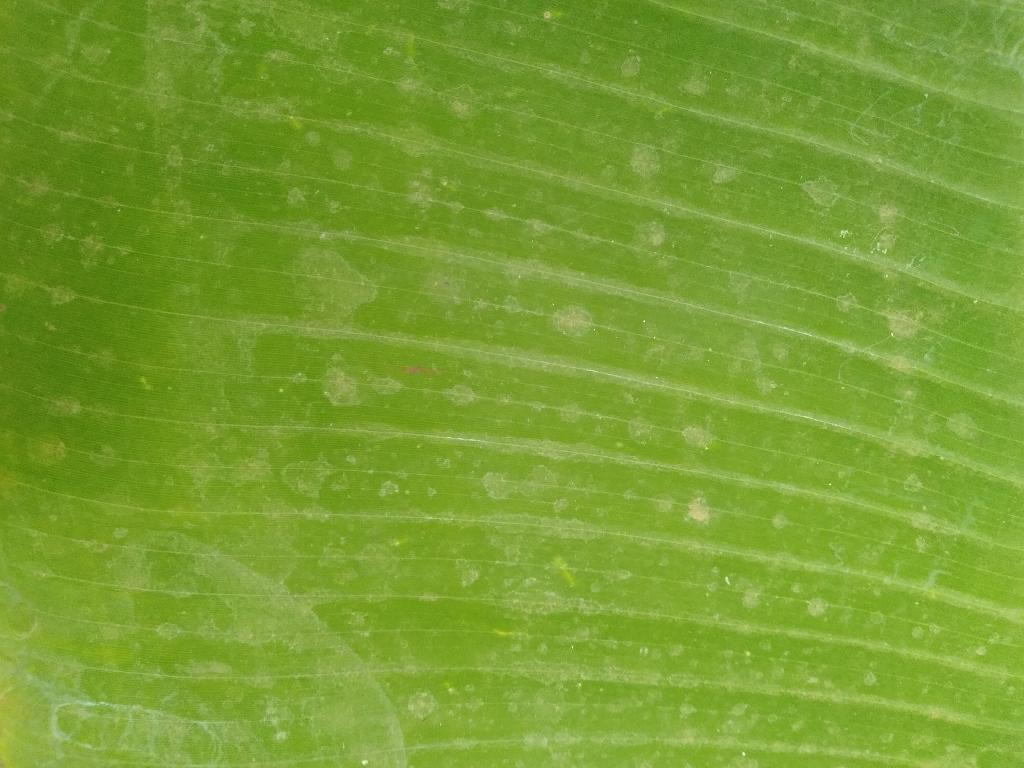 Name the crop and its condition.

banana, healthy
